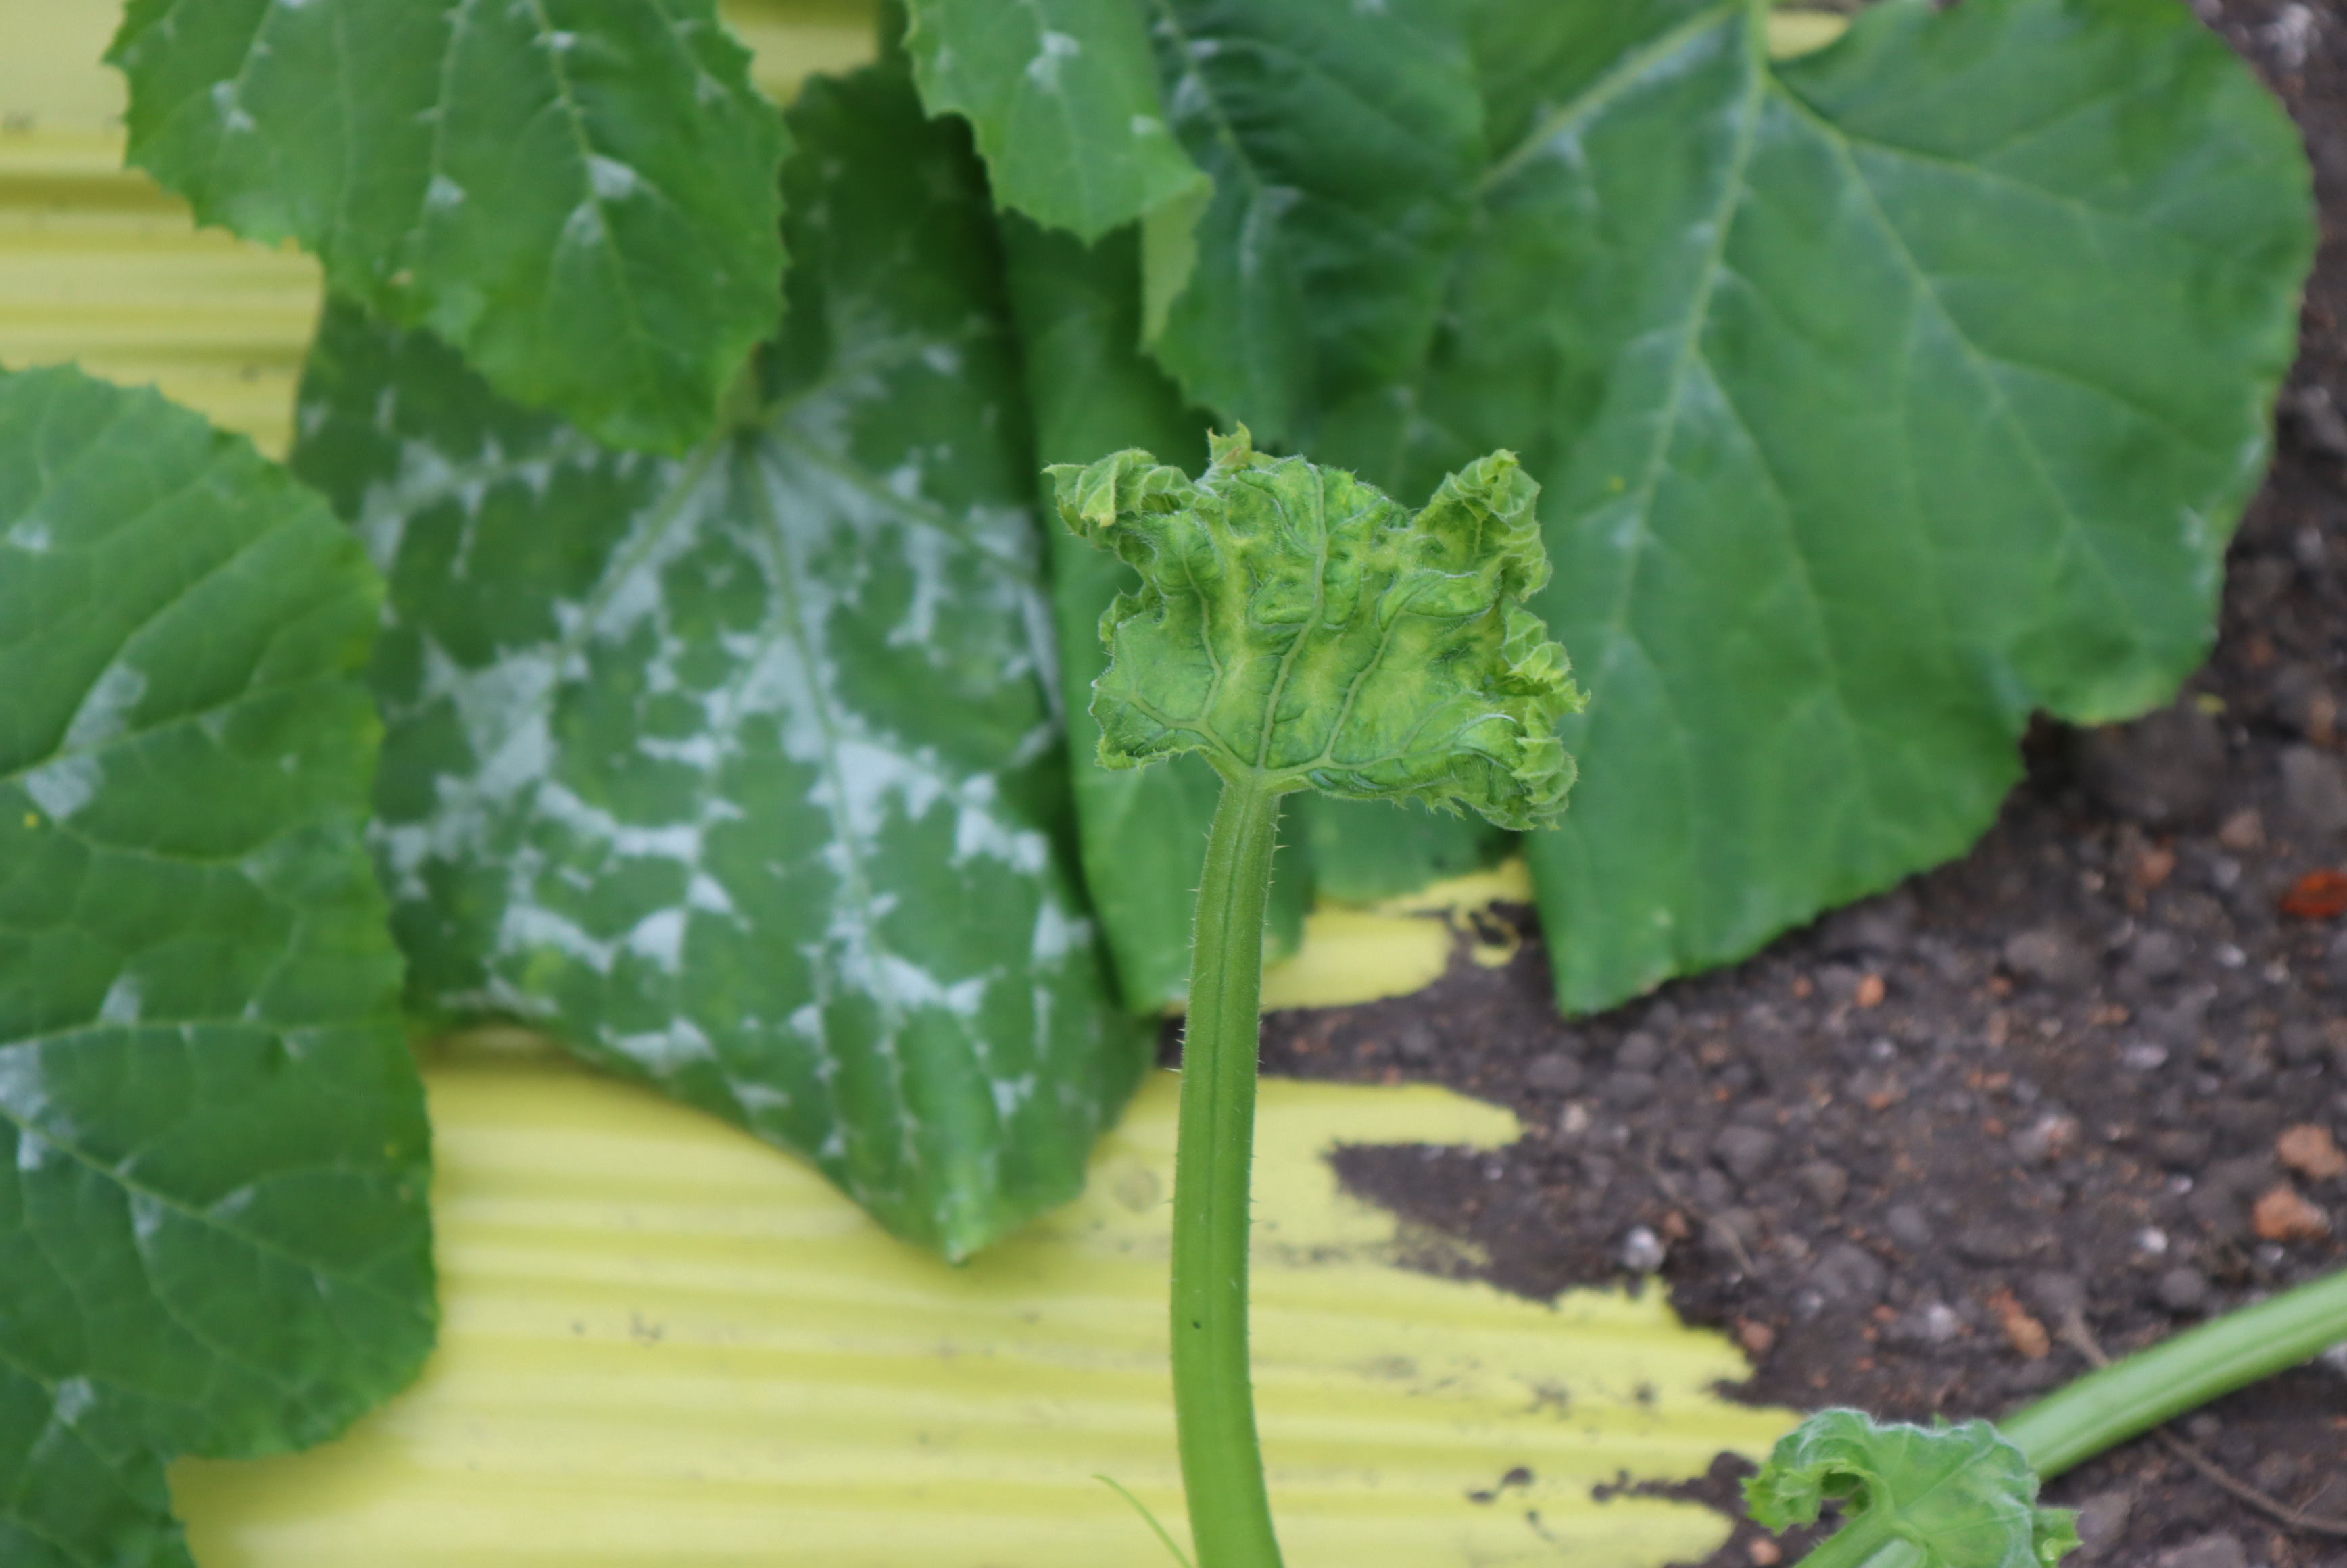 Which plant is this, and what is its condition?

zucchini, virosis
